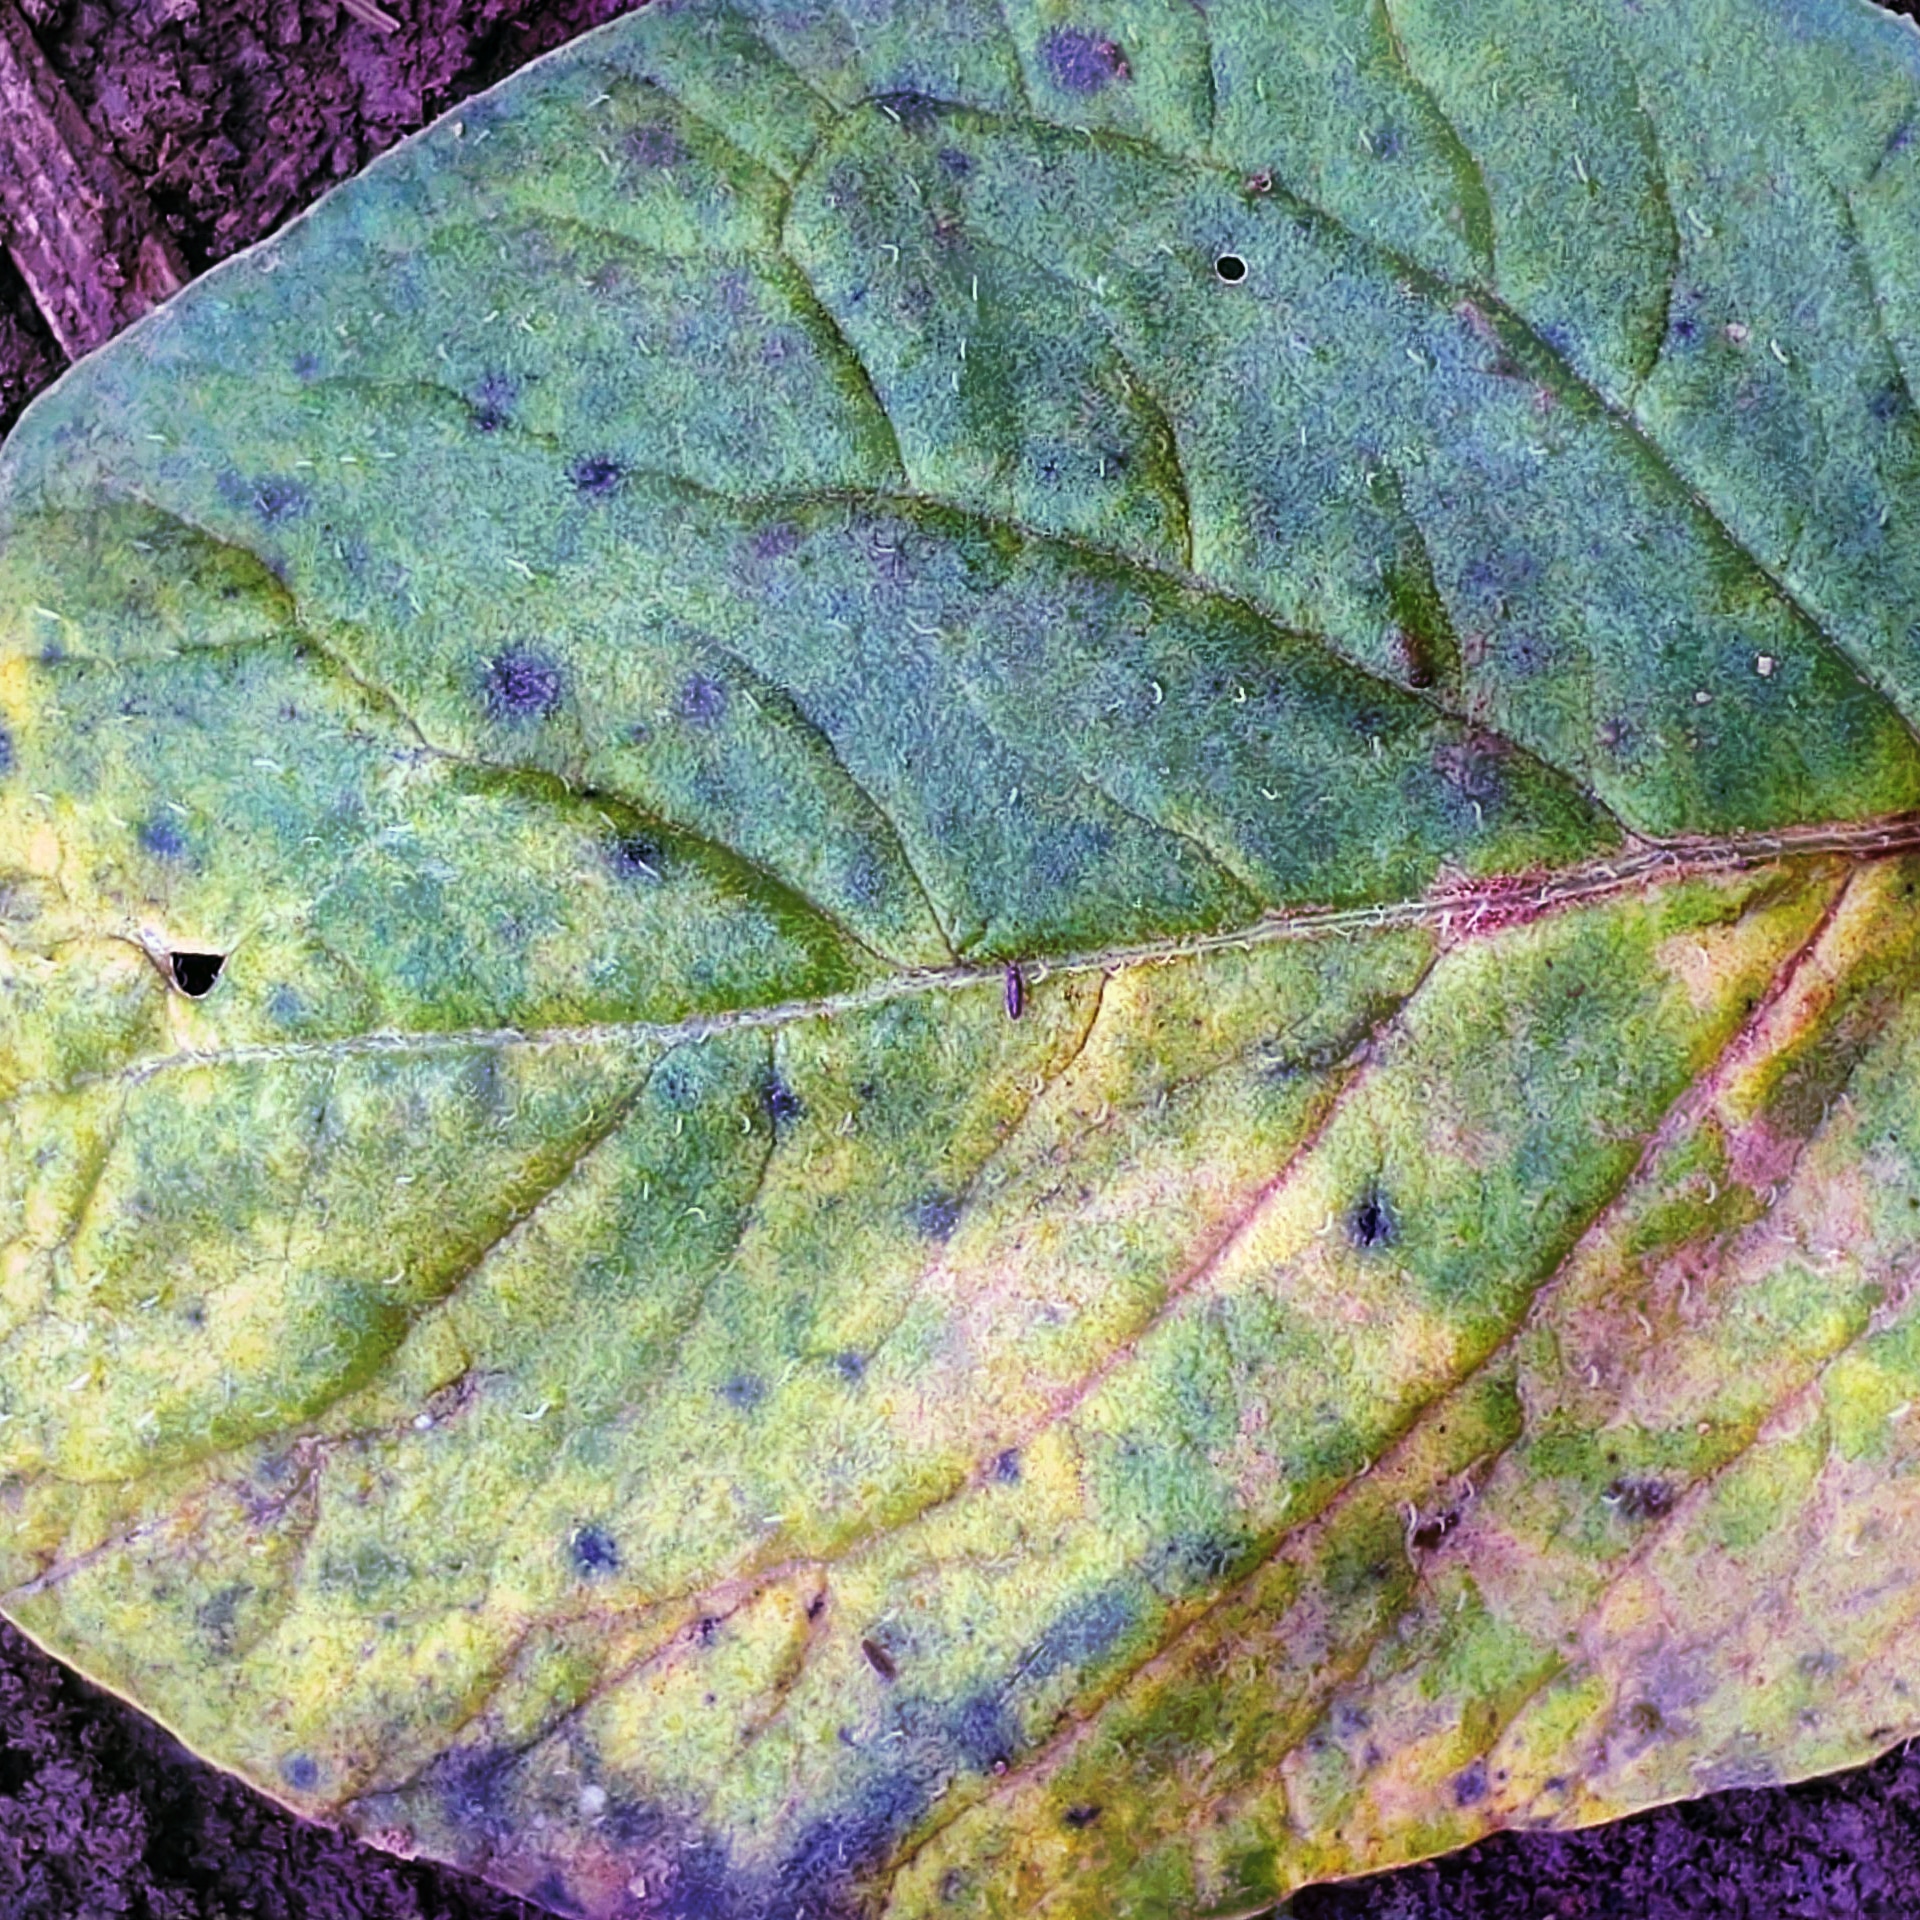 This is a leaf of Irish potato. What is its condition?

late blight
